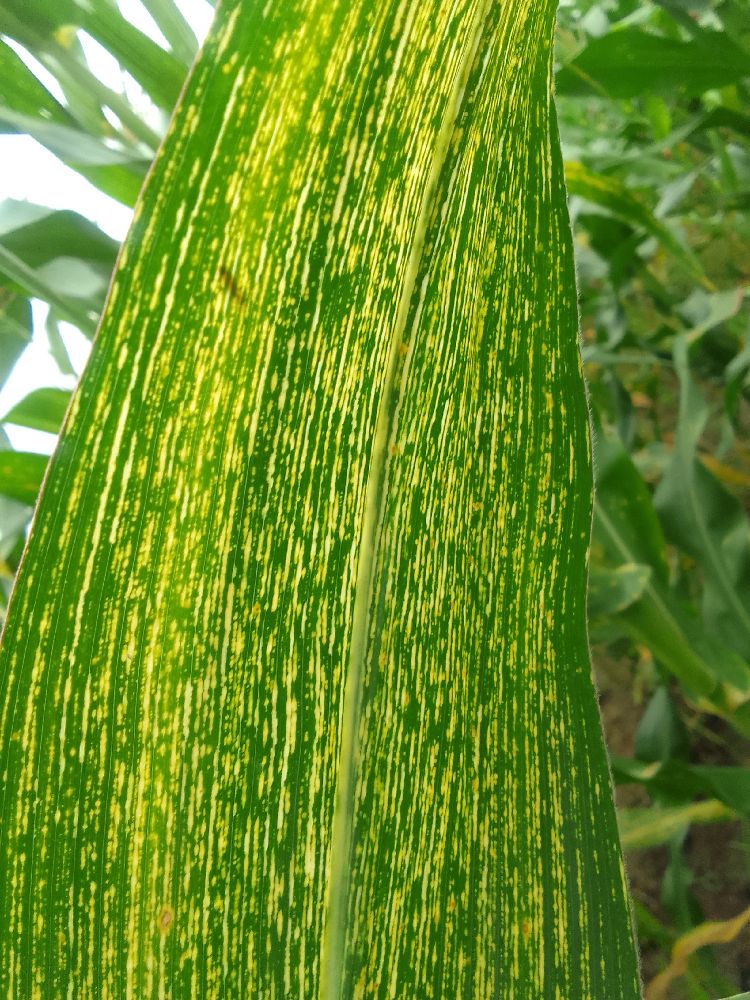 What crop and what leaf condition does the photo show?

maize, maize streak virus
